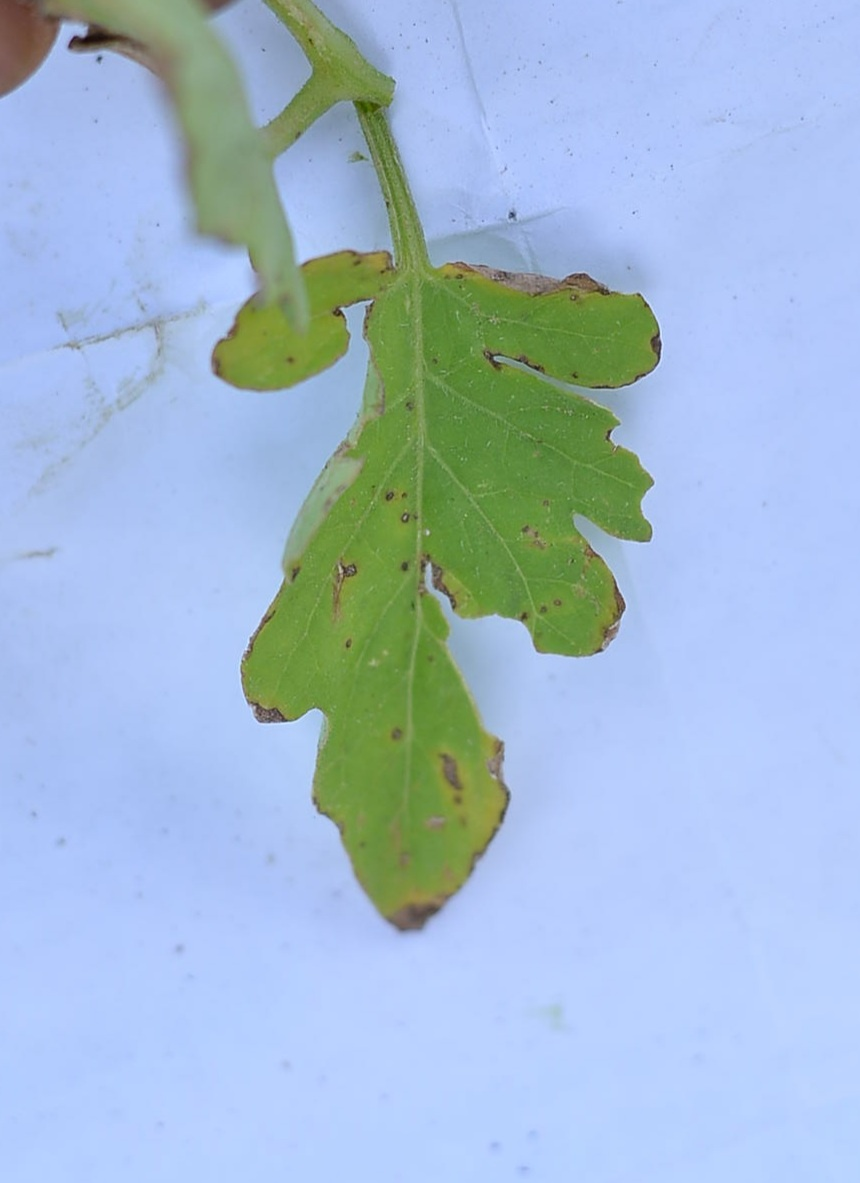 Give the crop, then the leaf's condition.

tomato, infected
